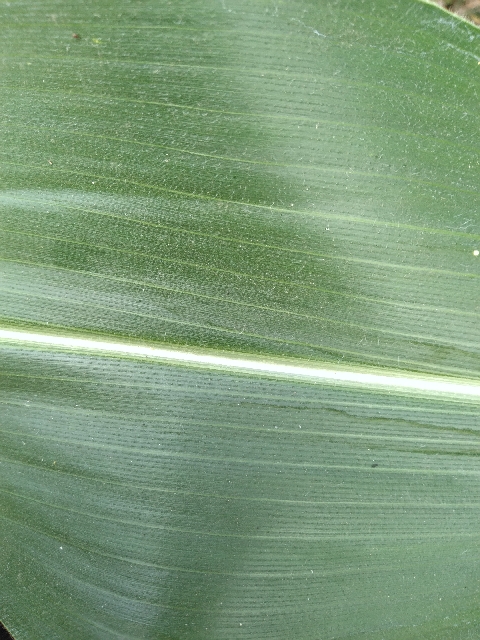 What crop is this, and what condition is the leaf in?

maize, healthy
